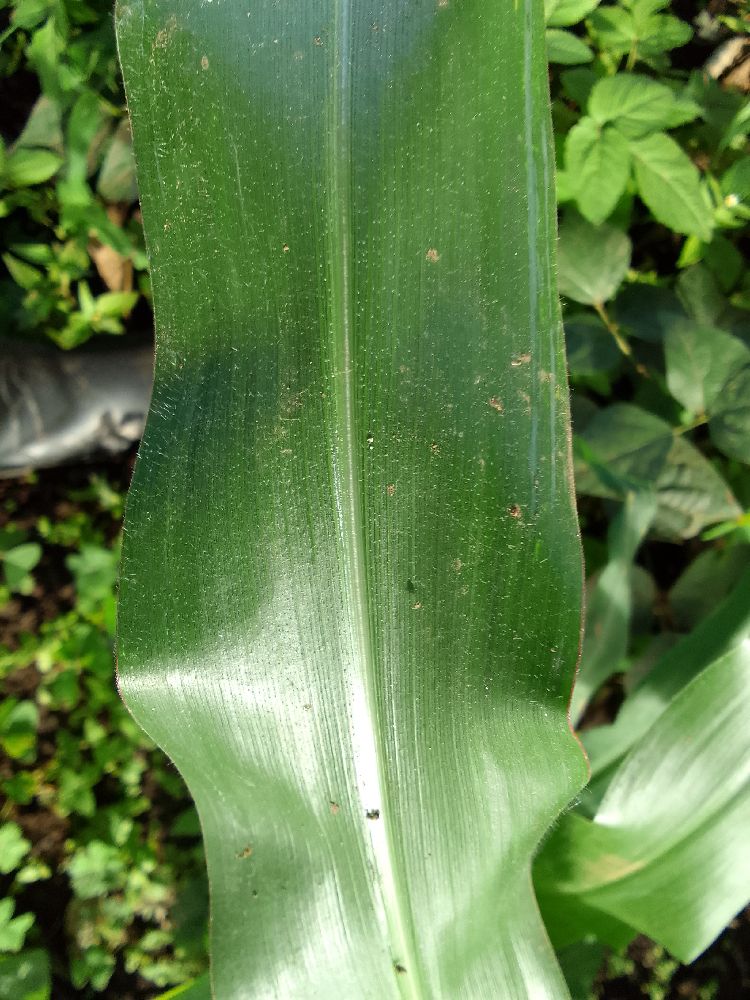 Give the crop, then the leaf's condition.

maize, healthy
